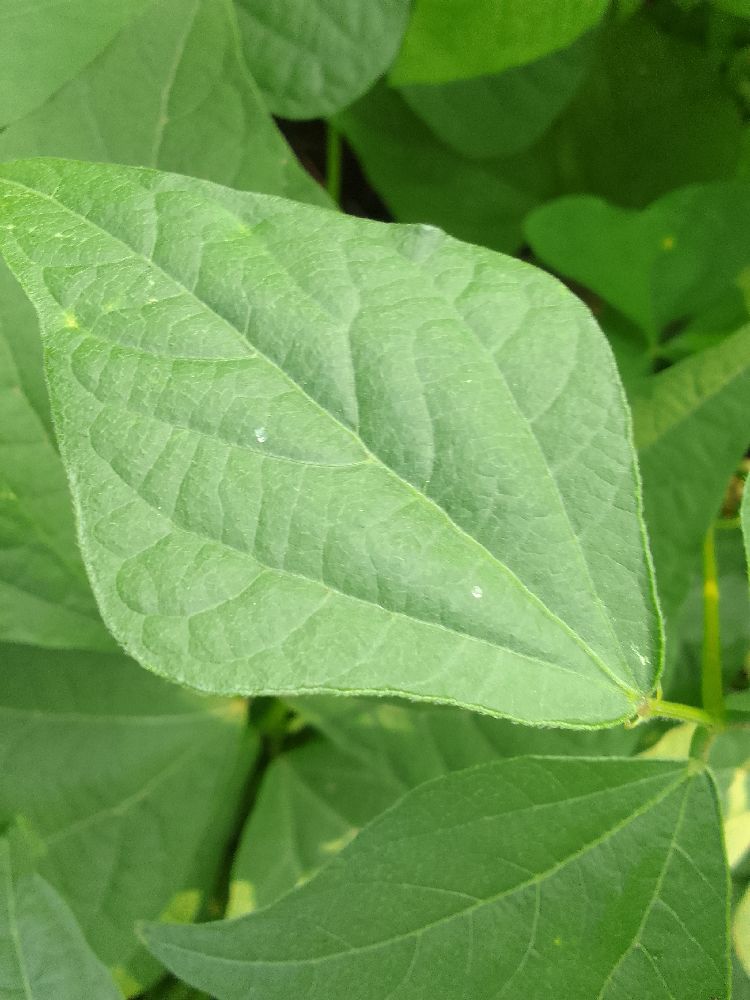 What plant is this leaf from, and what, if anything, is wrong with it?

common bean, healthy
